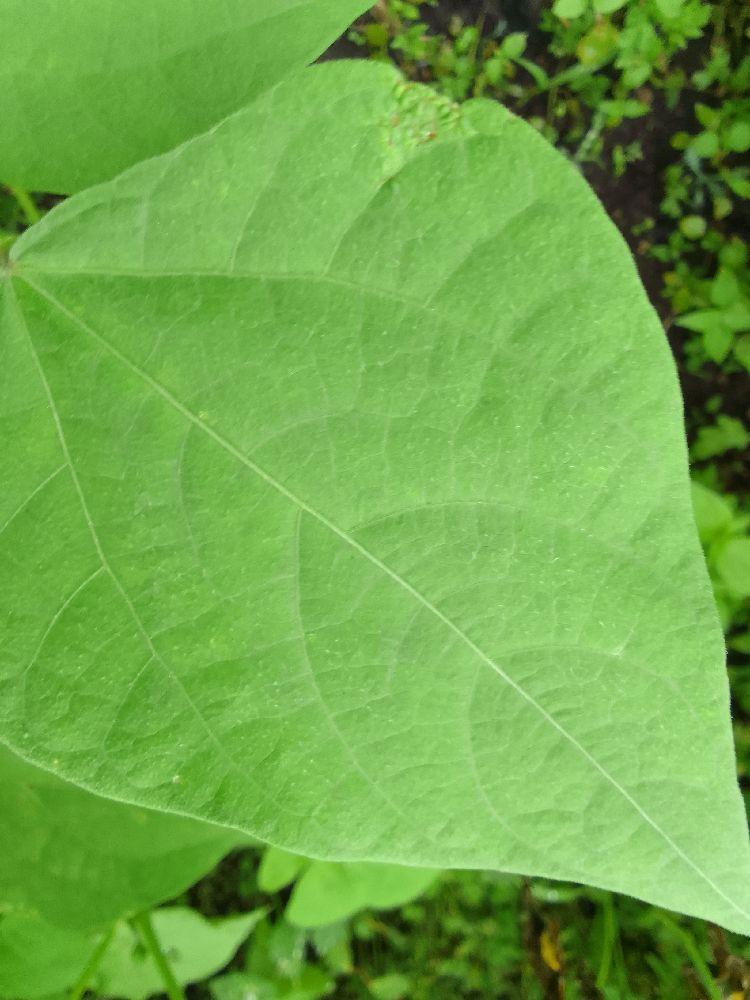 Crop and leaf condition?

common bean, healthy
